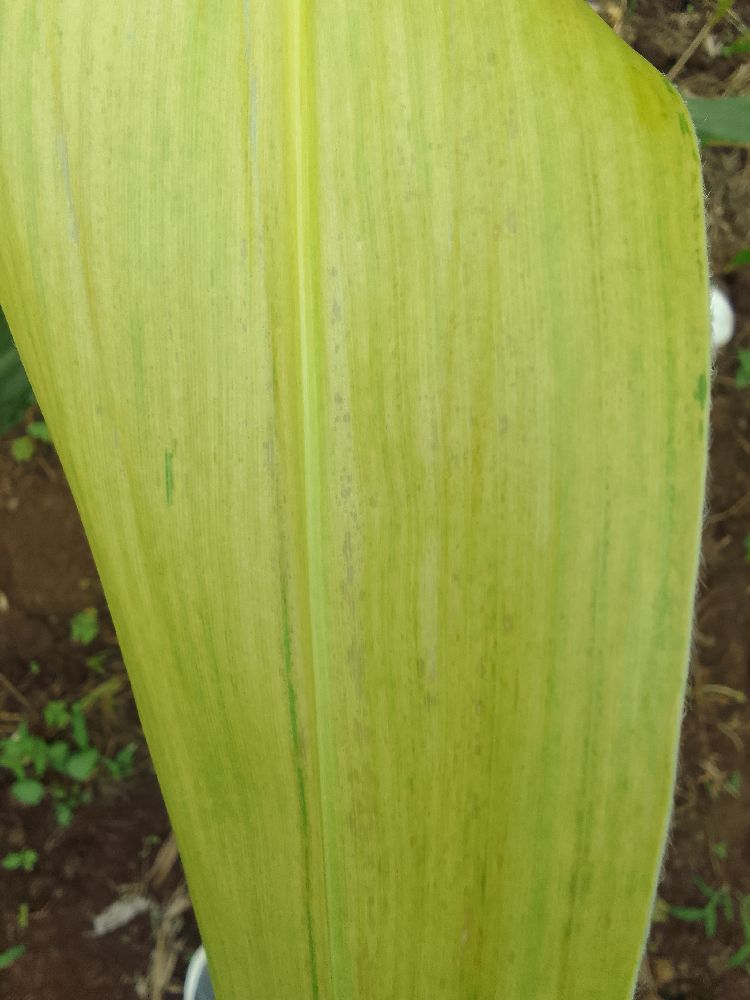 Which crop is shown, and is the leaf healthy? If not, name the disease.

maize, maize lethal necrosis
